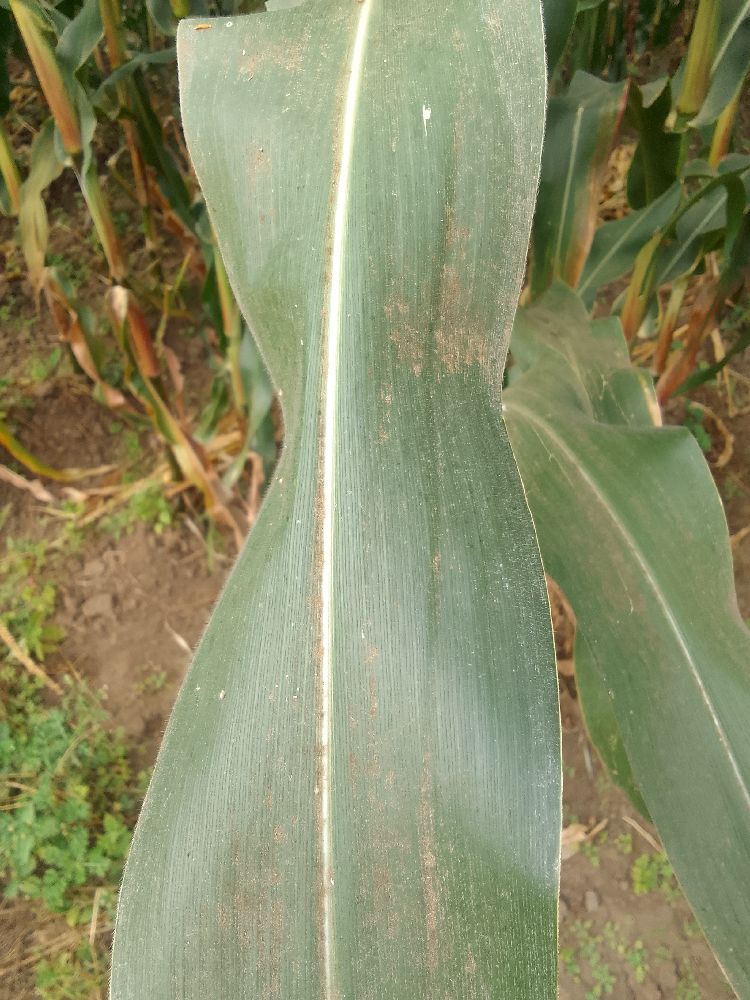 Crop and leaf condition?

maize, healthy
